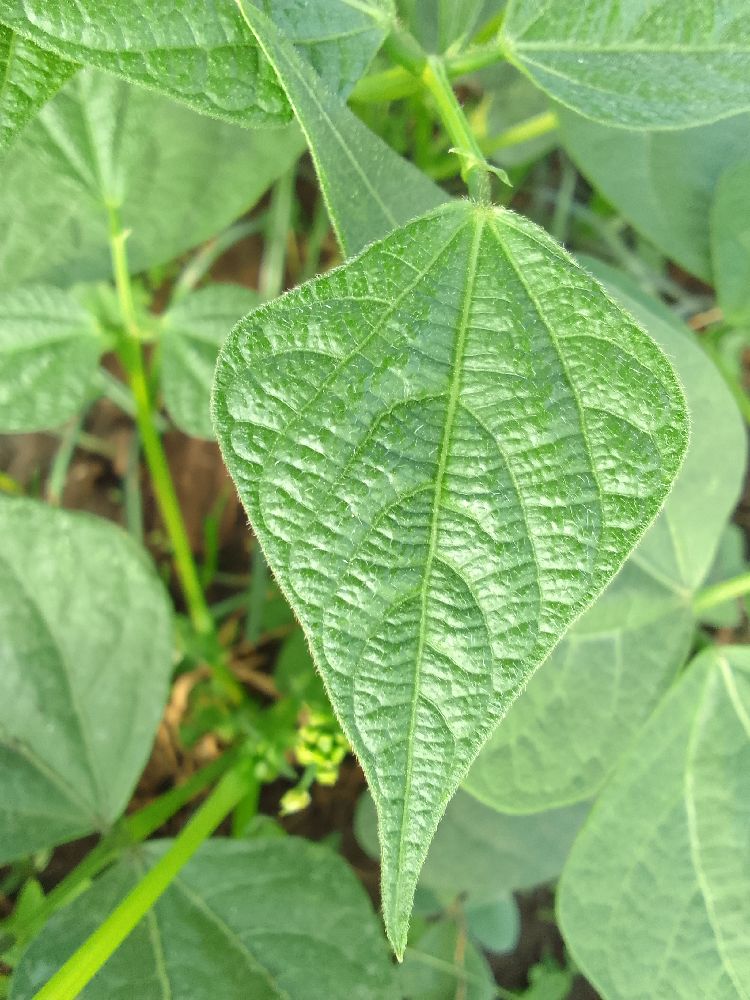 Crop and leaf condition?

common bean, healthy
